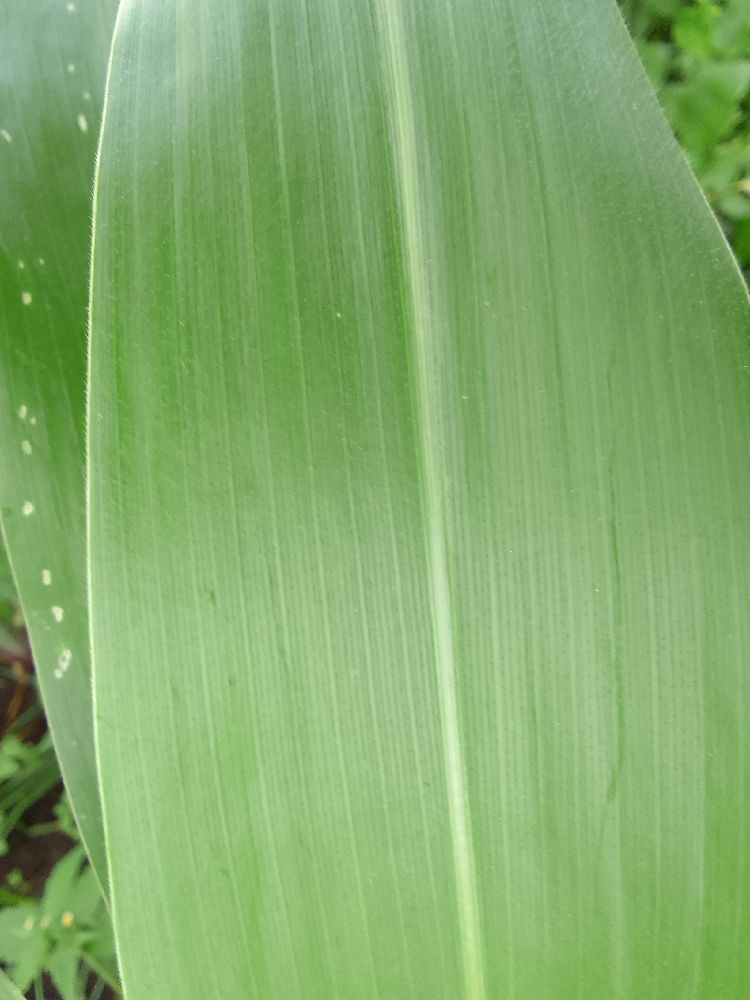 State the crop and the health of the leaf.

maize, healthy
